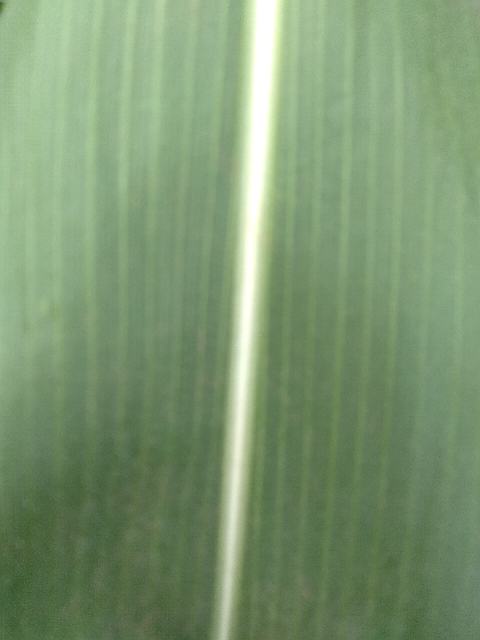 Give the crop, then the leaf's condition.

maize, healthy
